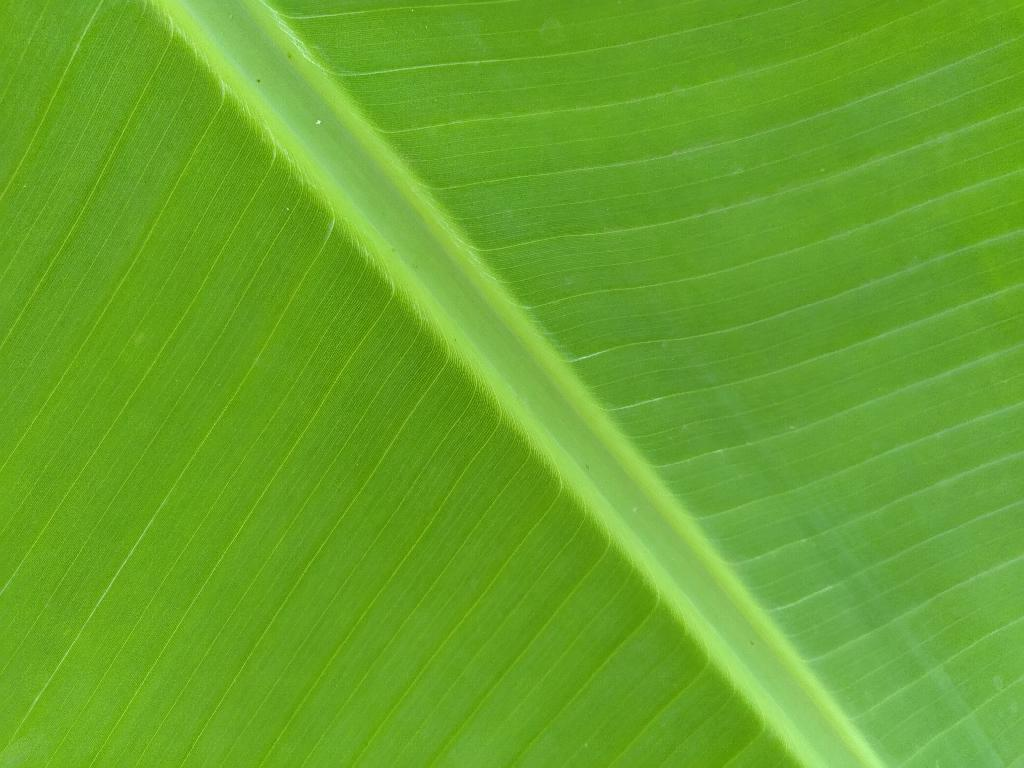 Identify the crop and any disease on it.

banana, healthy
